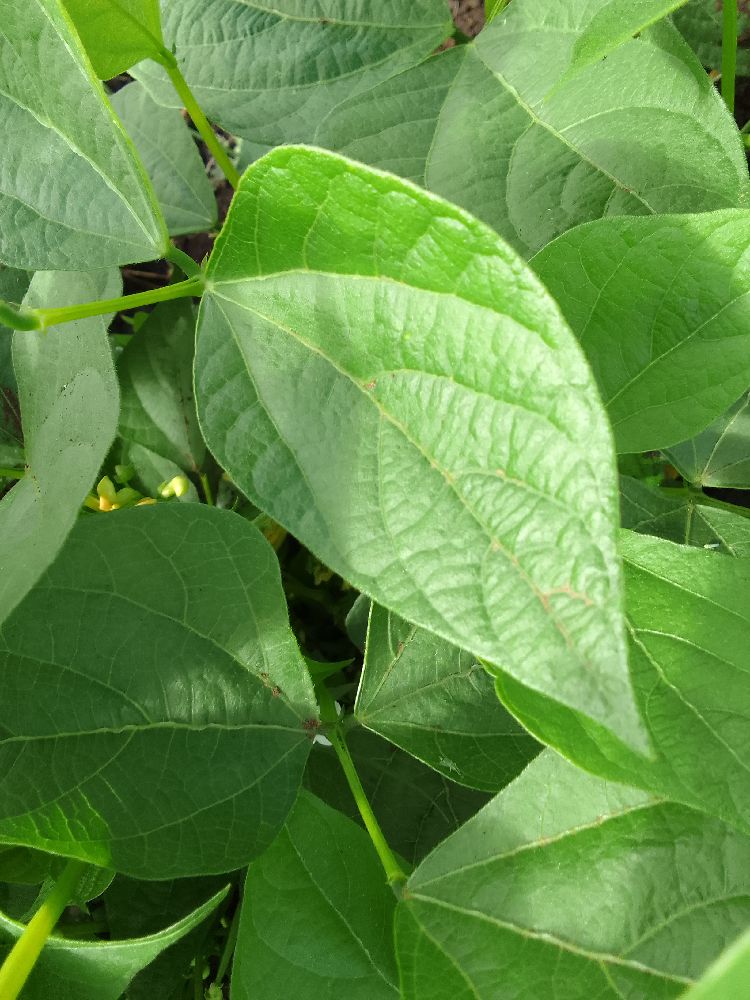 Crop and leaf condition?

common bean, healthy
